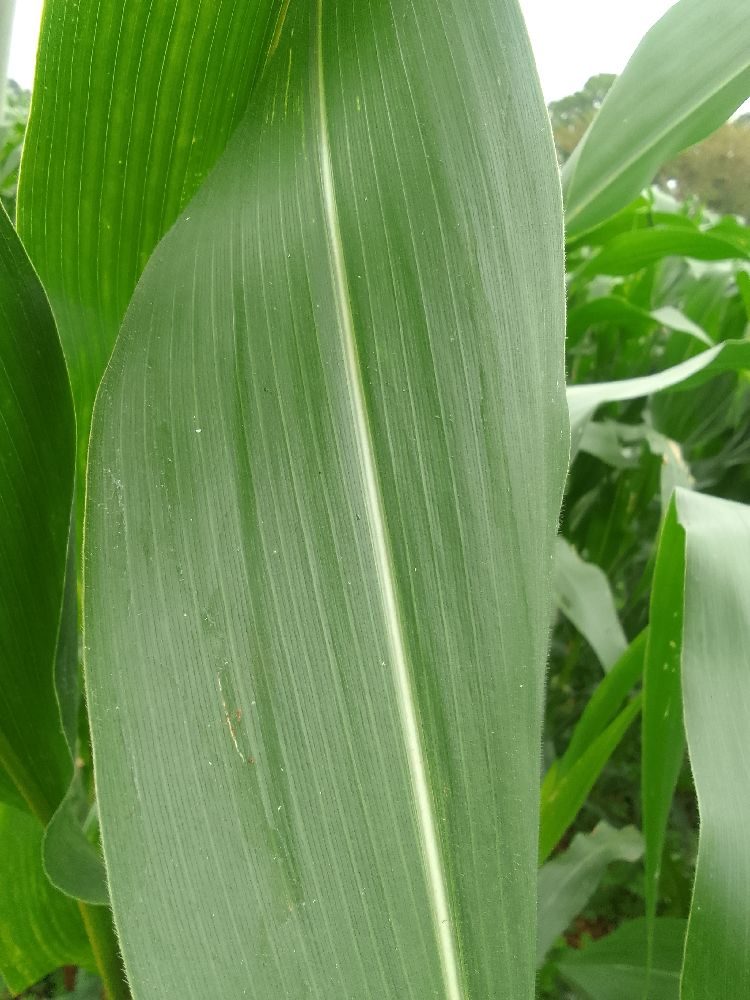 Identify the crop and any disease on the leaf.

maize, healthy
